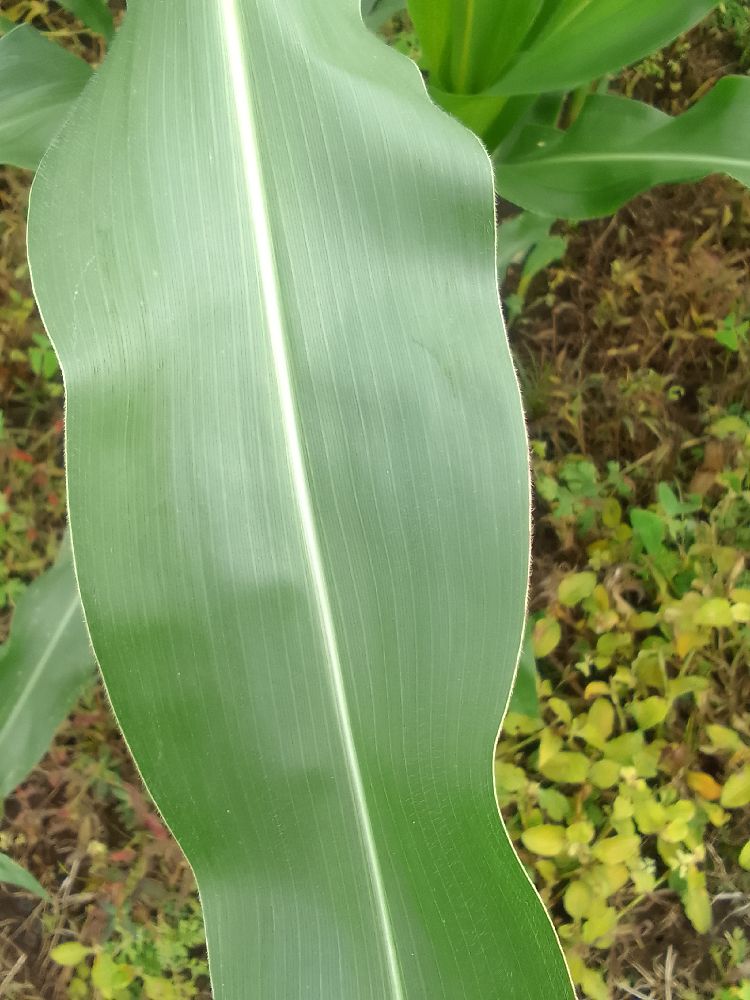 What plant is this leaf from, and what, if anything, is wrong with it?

maize, healthy
